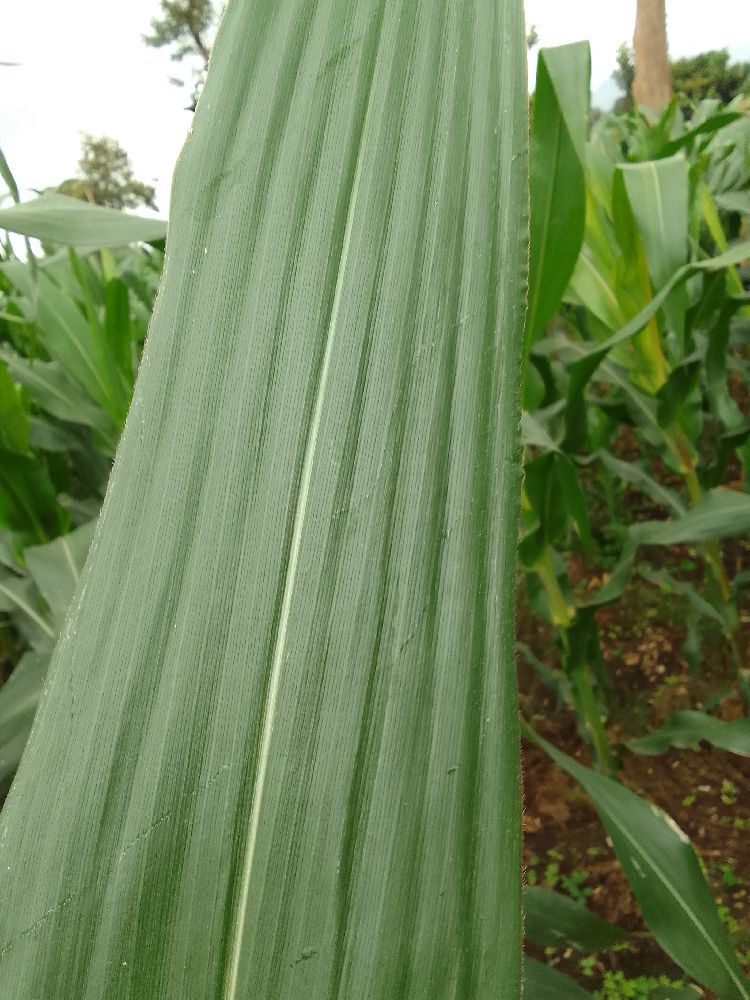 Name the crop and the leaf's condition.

maize, healthy
